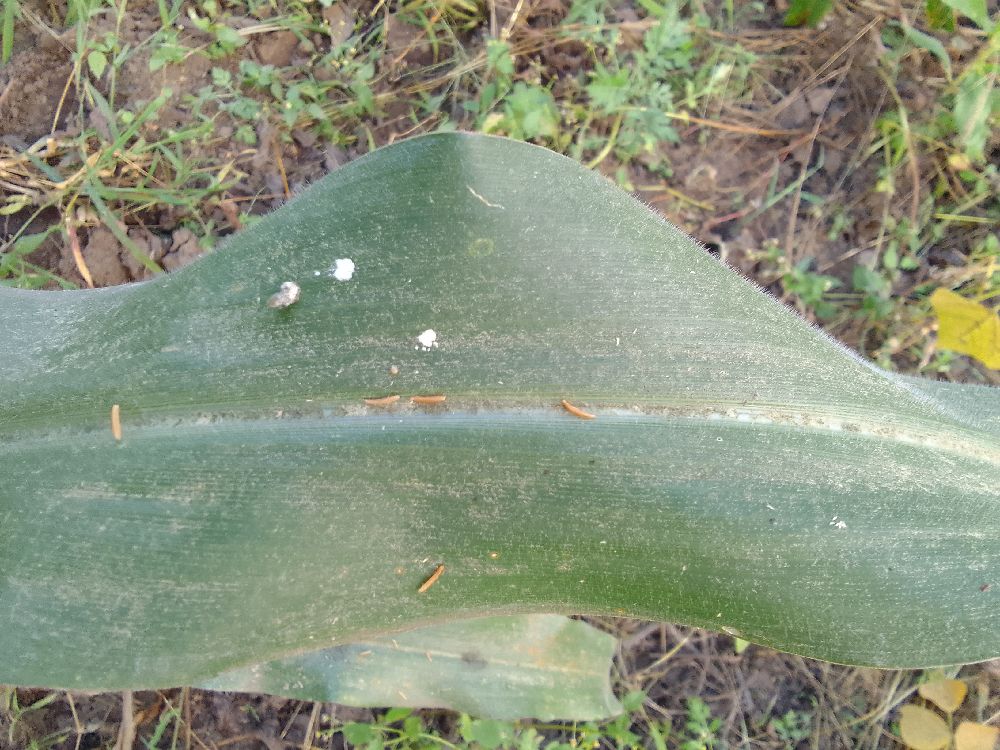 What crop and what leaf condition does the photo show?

maize, healthy
